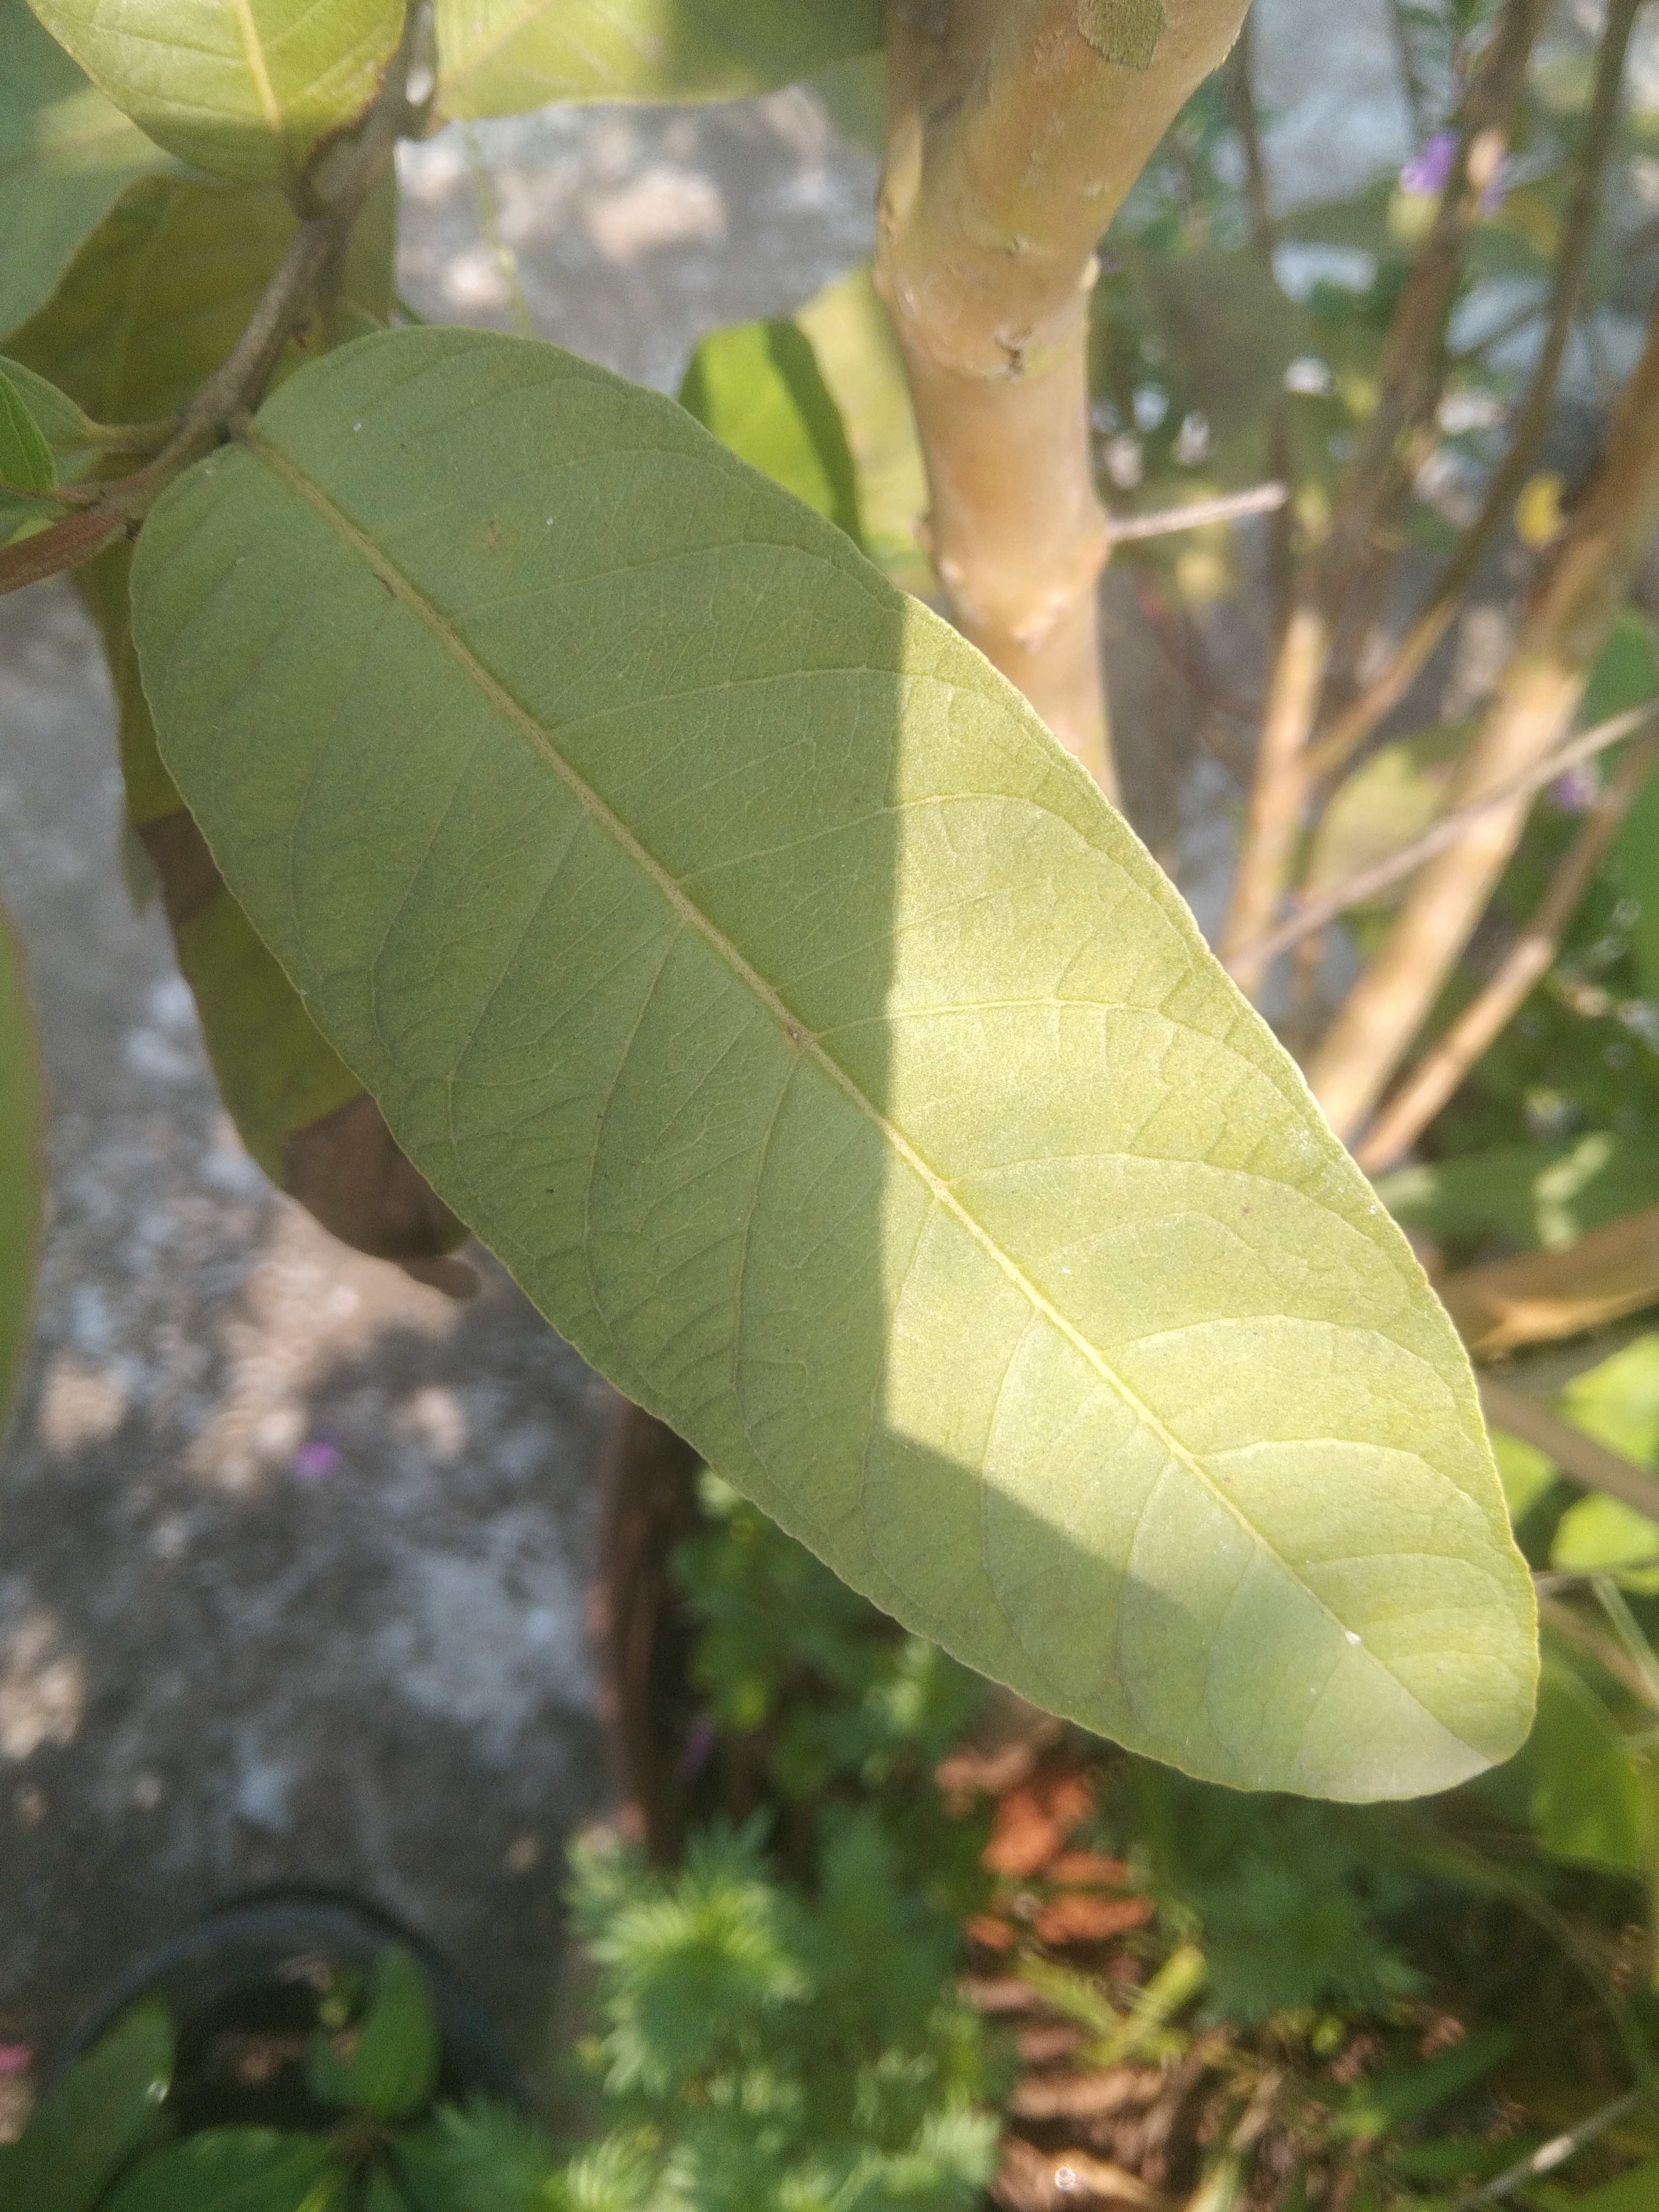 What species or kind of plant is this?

guava
